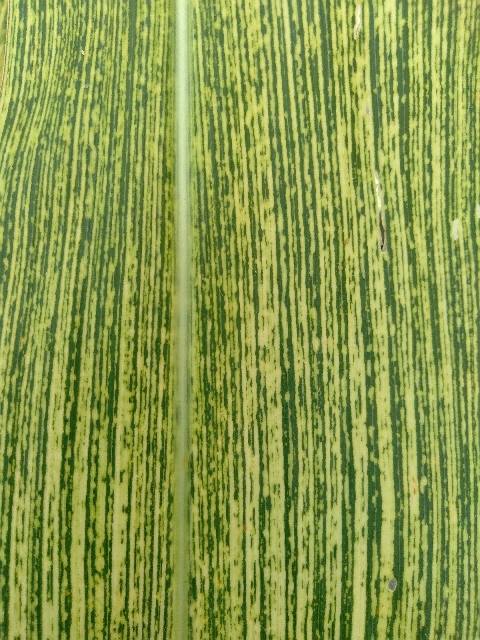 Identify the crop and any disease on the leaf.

maize, maize streak virus
